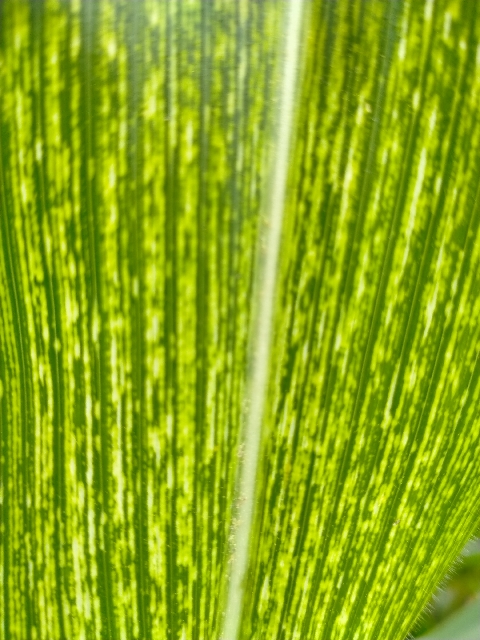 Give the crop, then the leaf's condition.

maize, maize streak virus
